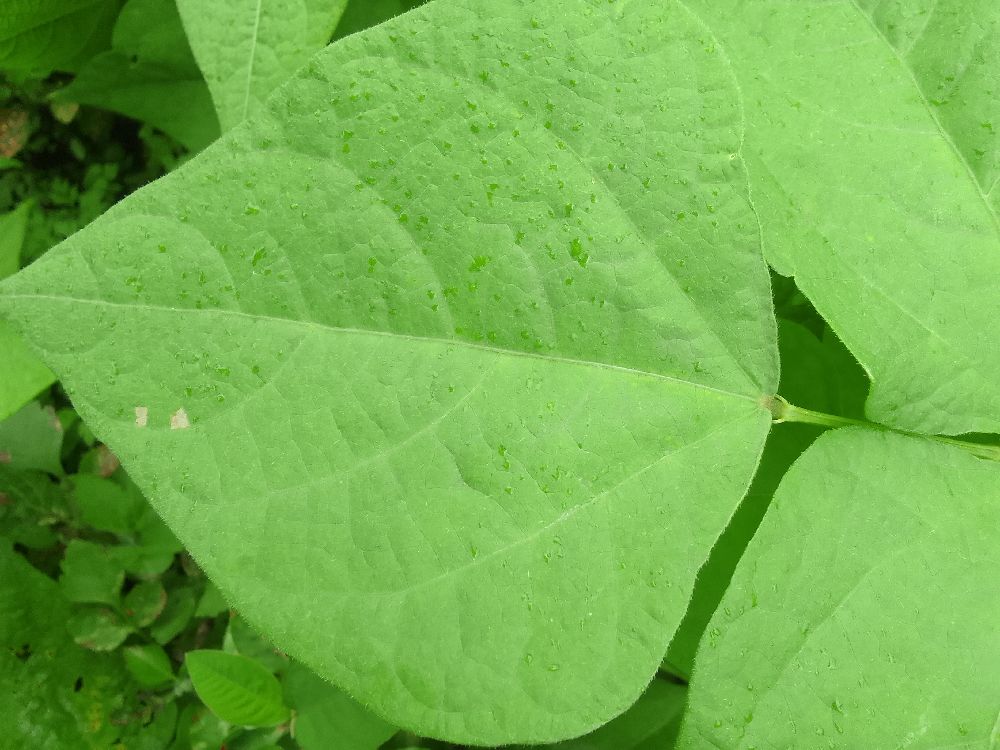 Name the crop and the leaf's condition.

common bean, healthy
